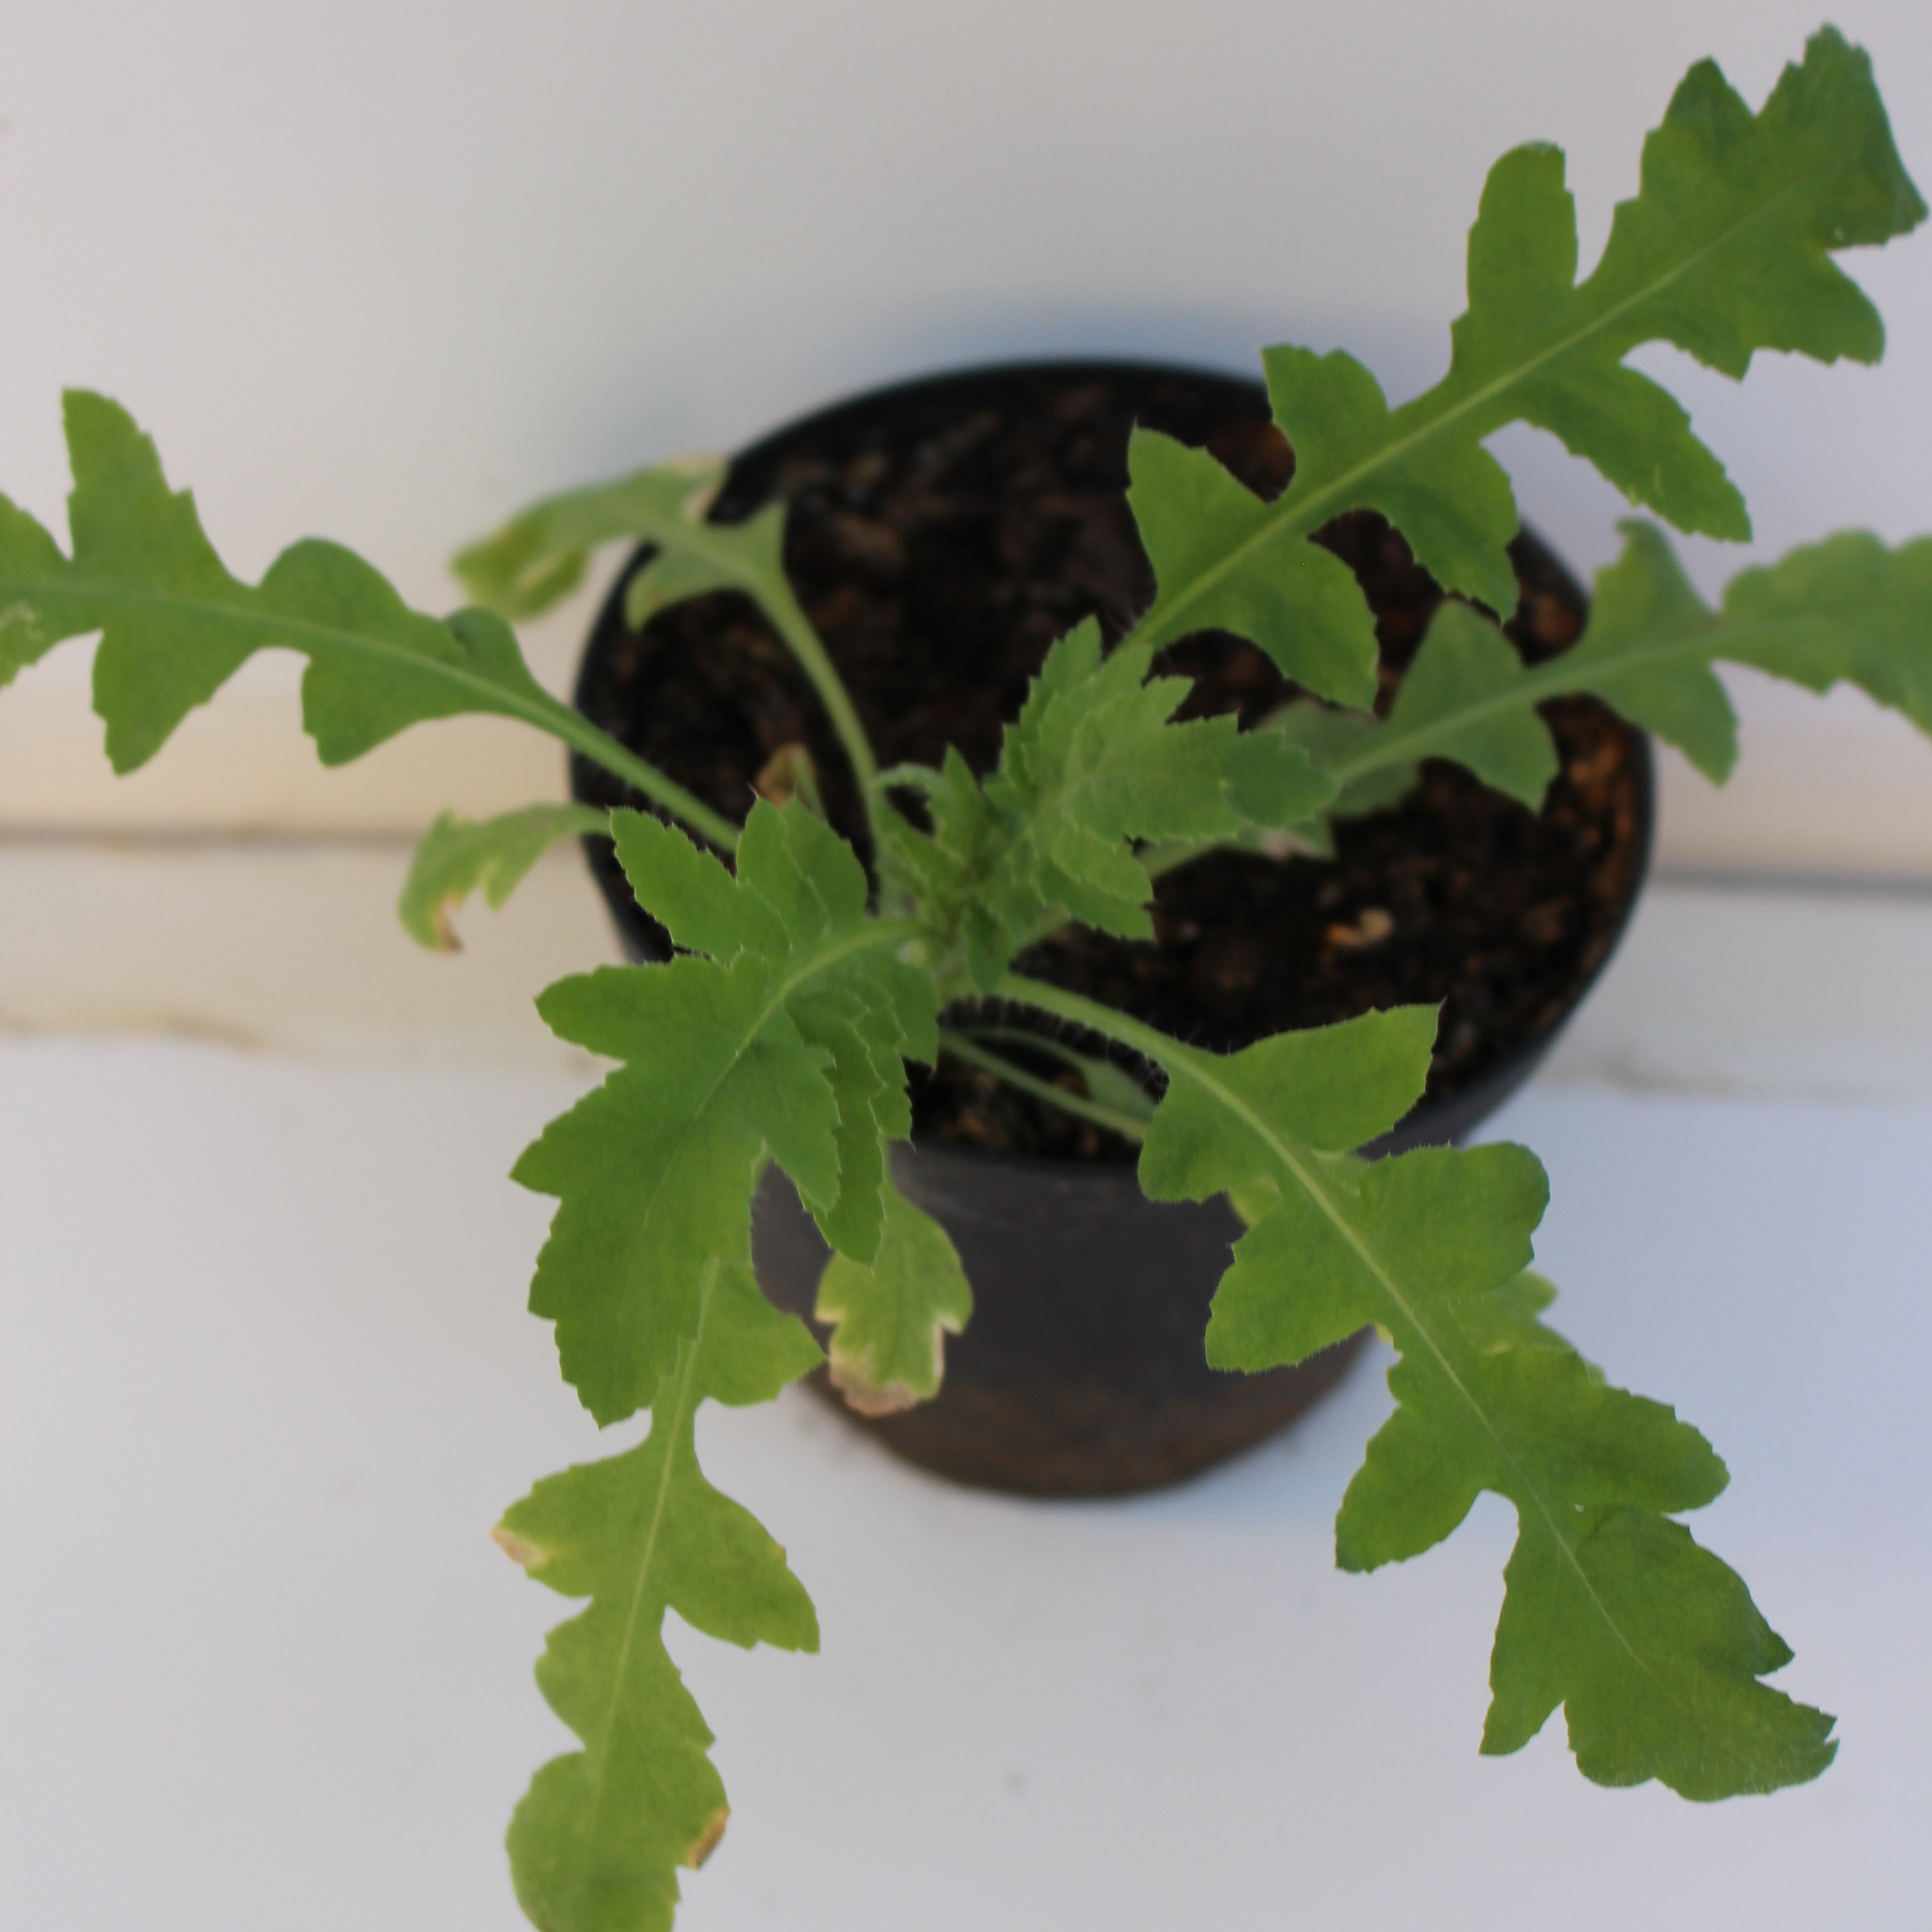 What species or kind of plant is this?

Papaver rhoeas
